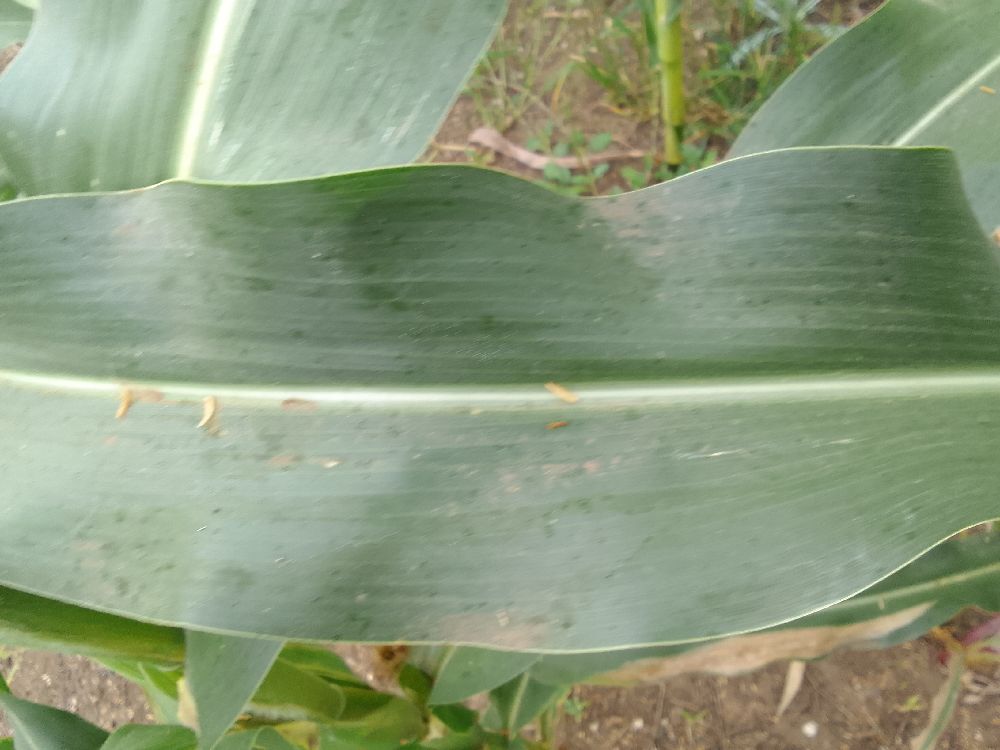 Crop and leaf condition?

maize, healthy
